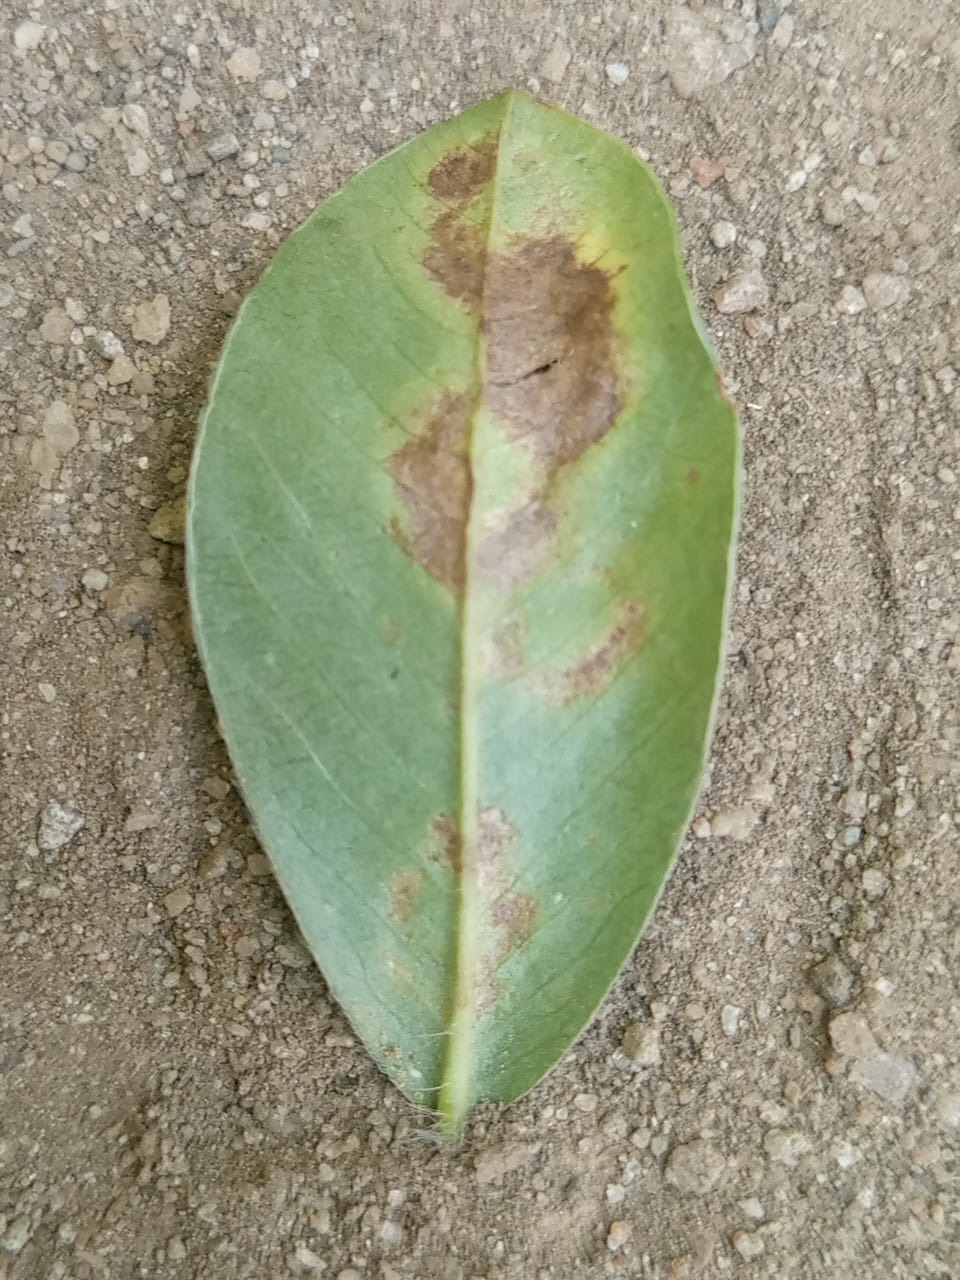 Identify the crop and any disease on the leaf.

peanut, phoma arachidicola
